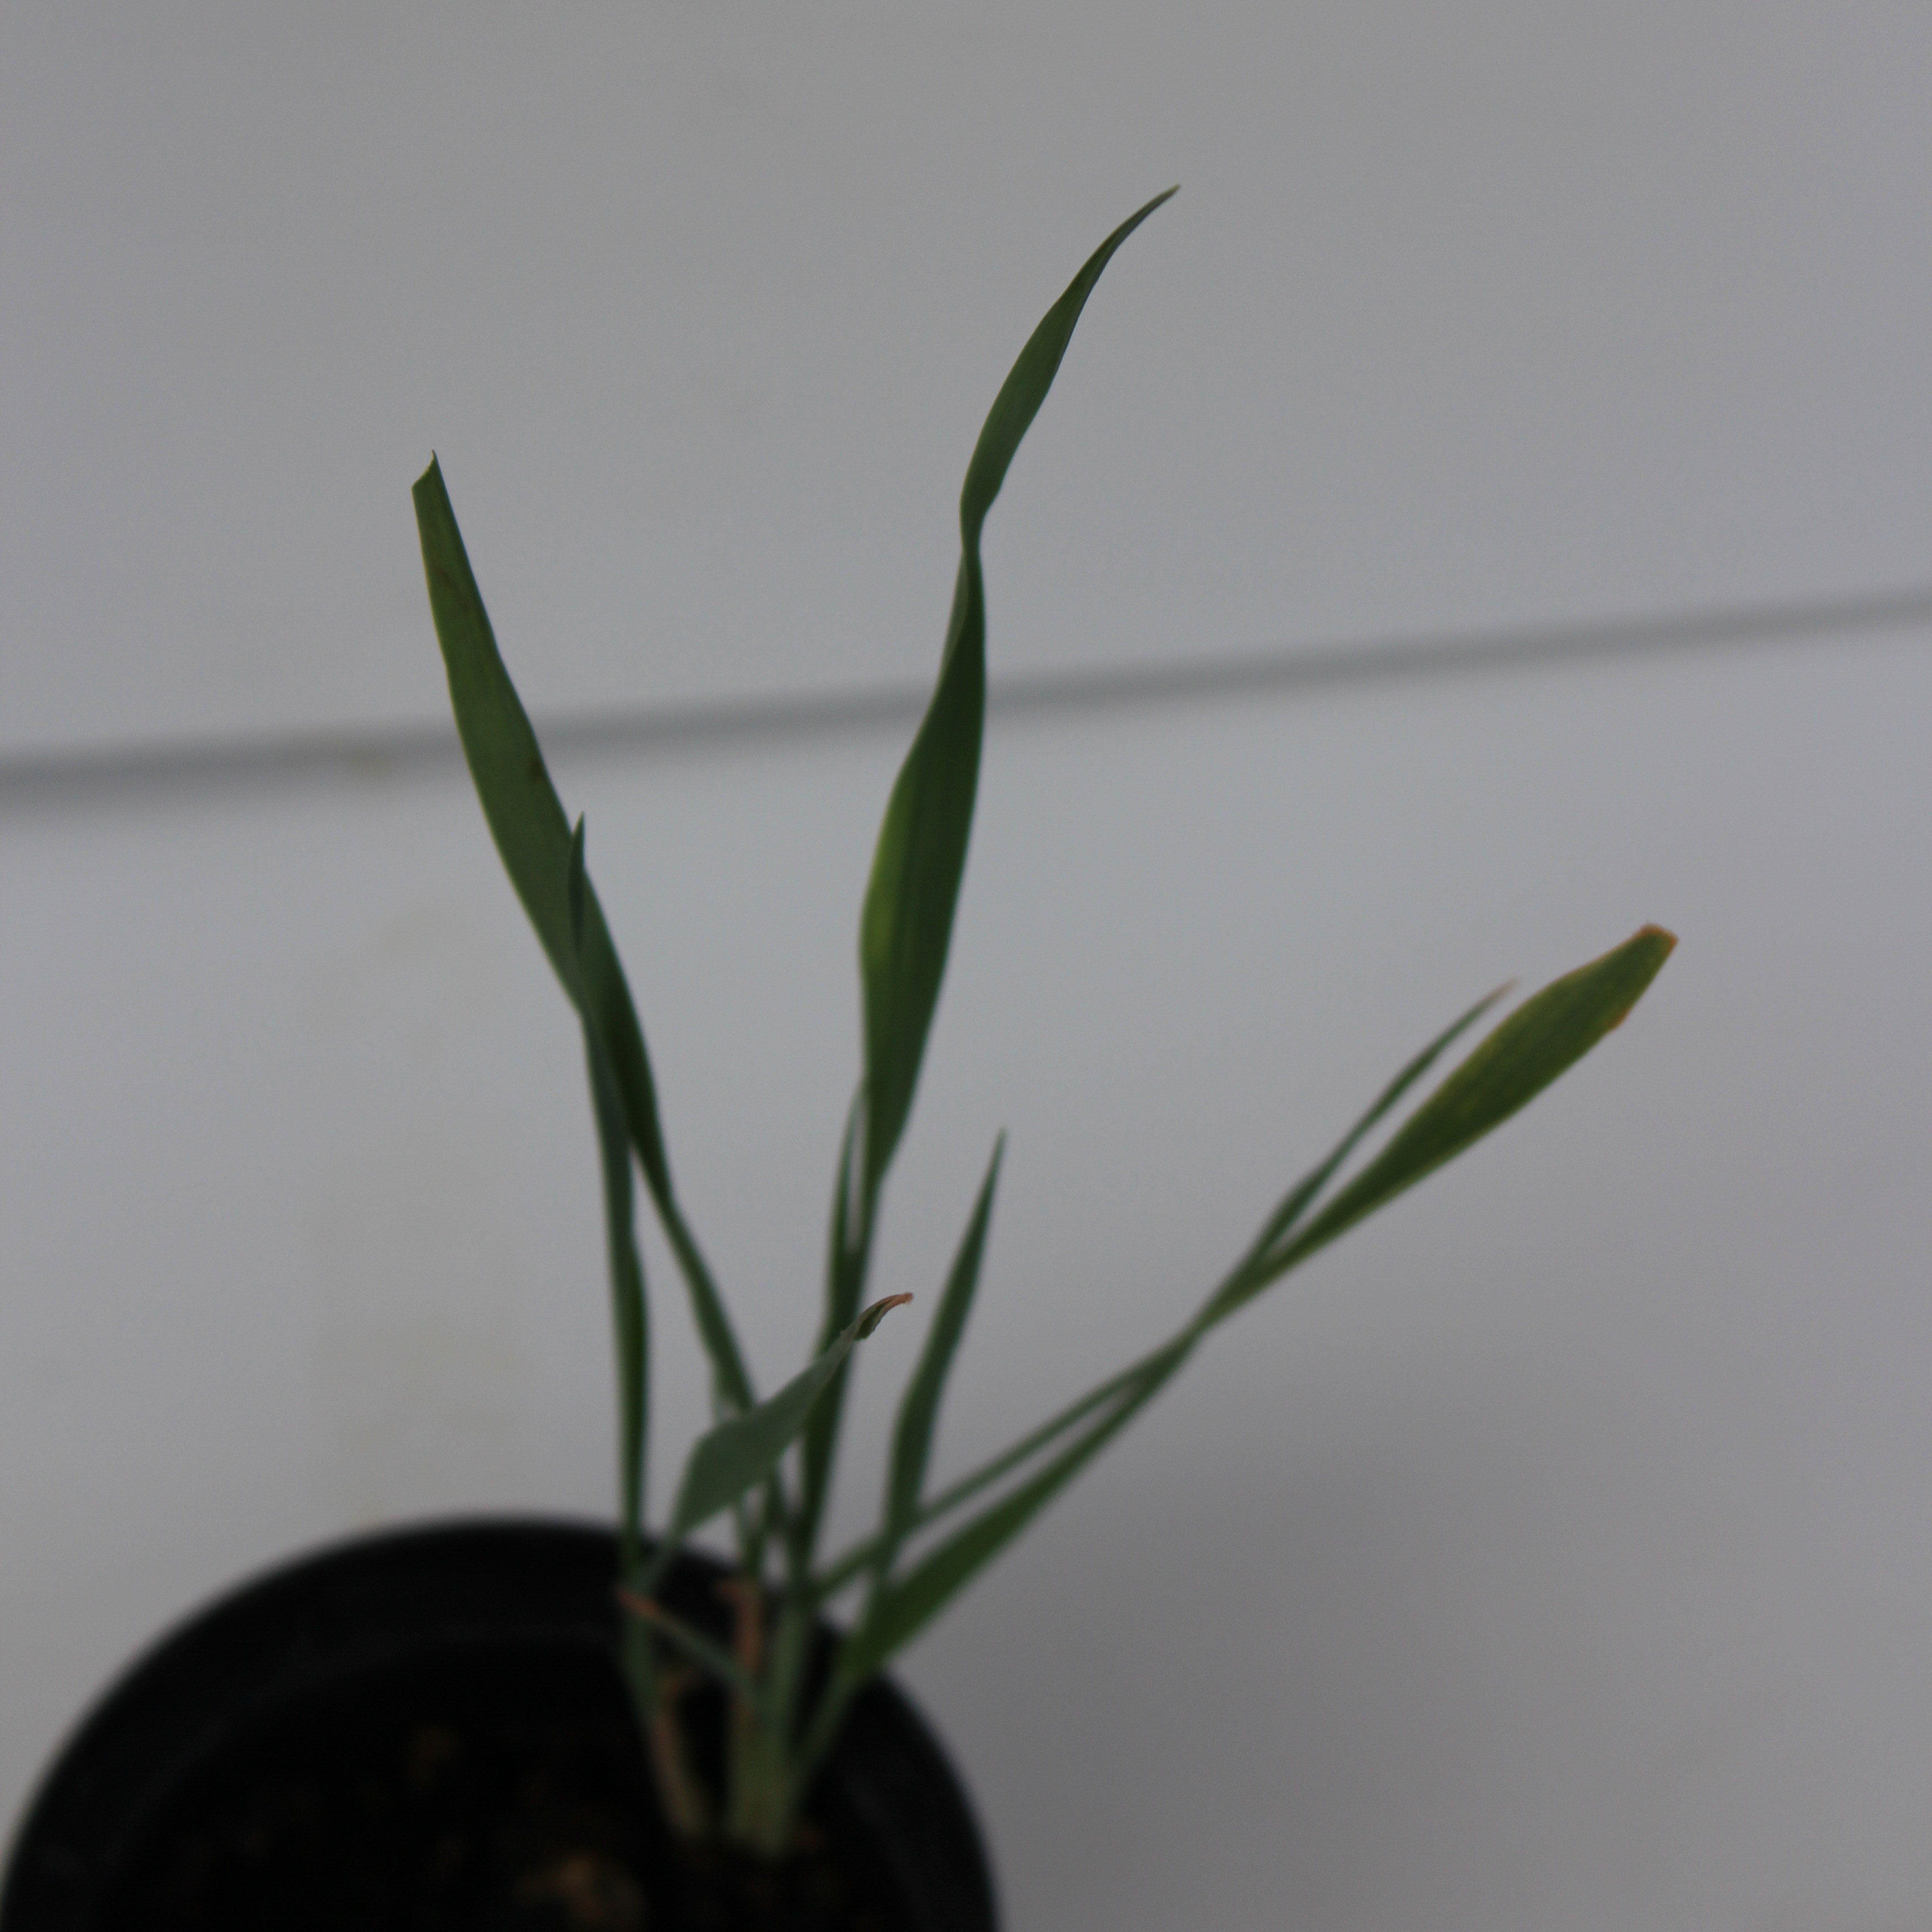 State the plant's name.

Avena sterilis
